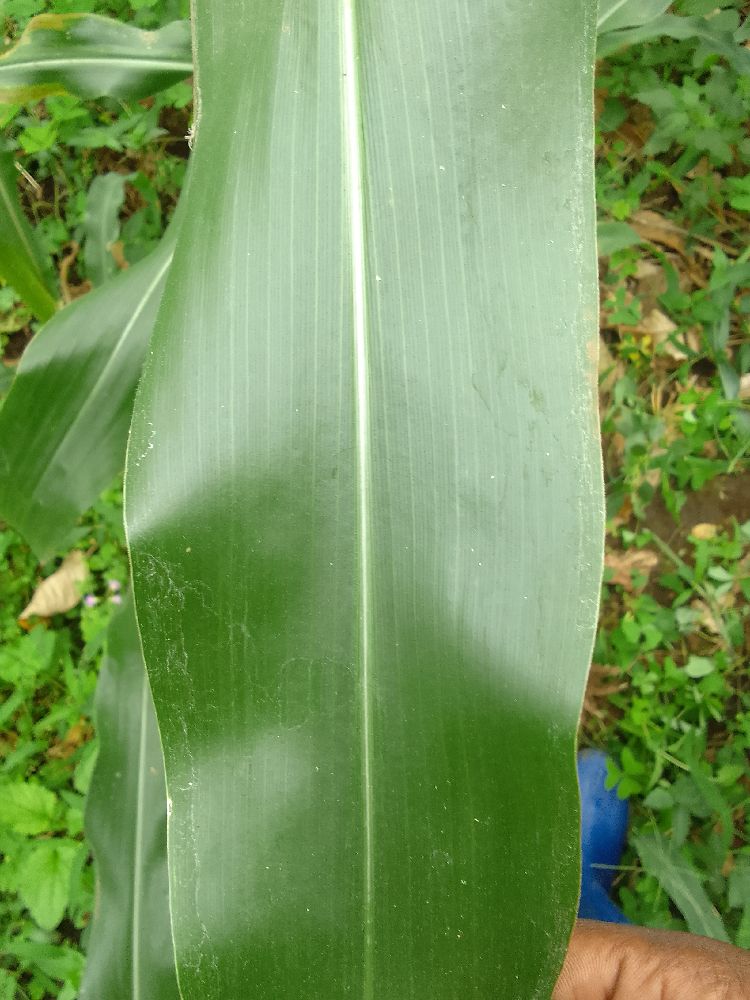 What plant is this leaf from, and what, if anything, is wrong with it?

maize, healthy
